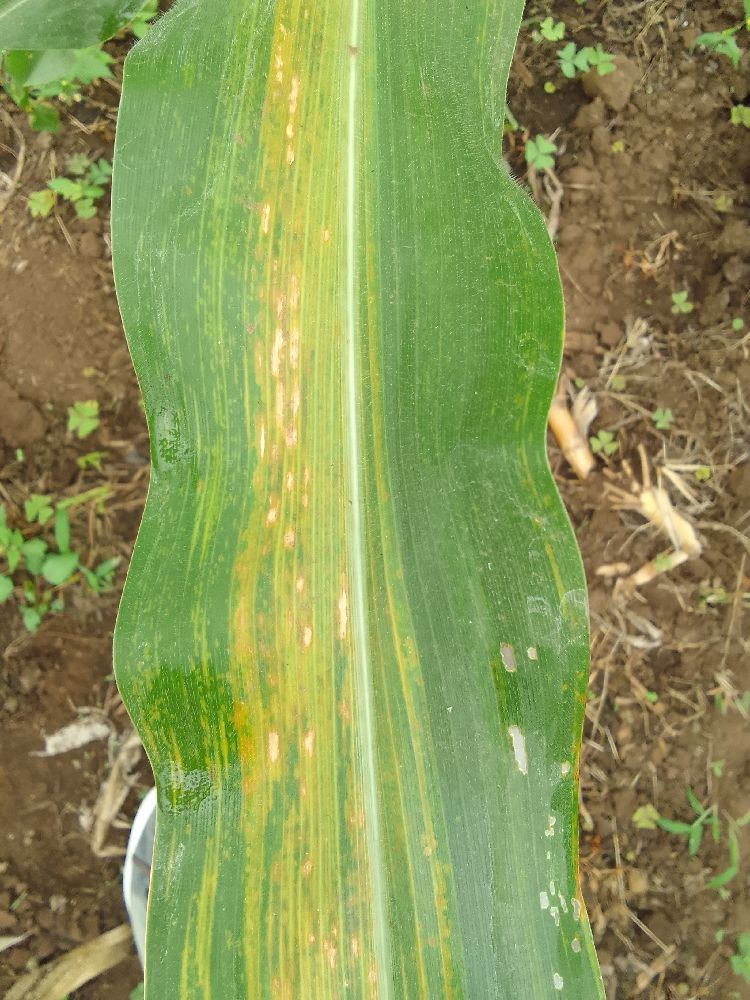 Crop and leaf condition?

maize, maize lethal necrosis
